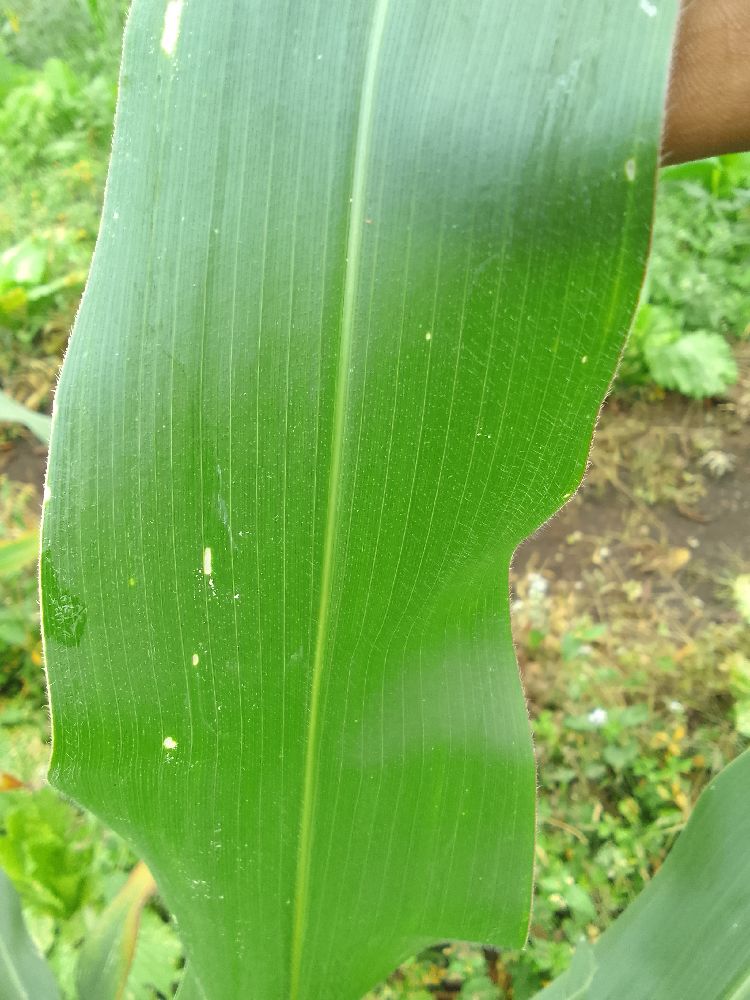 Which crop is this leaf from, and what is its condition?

maize, healthy
